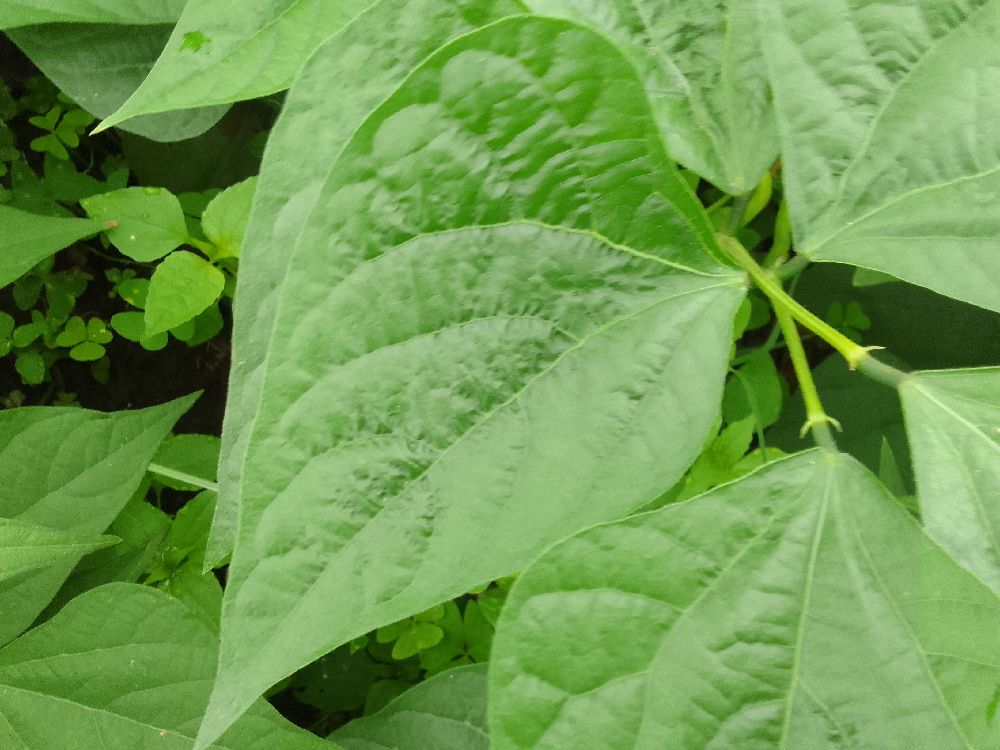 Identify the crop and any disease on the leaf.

common bean, healthy
